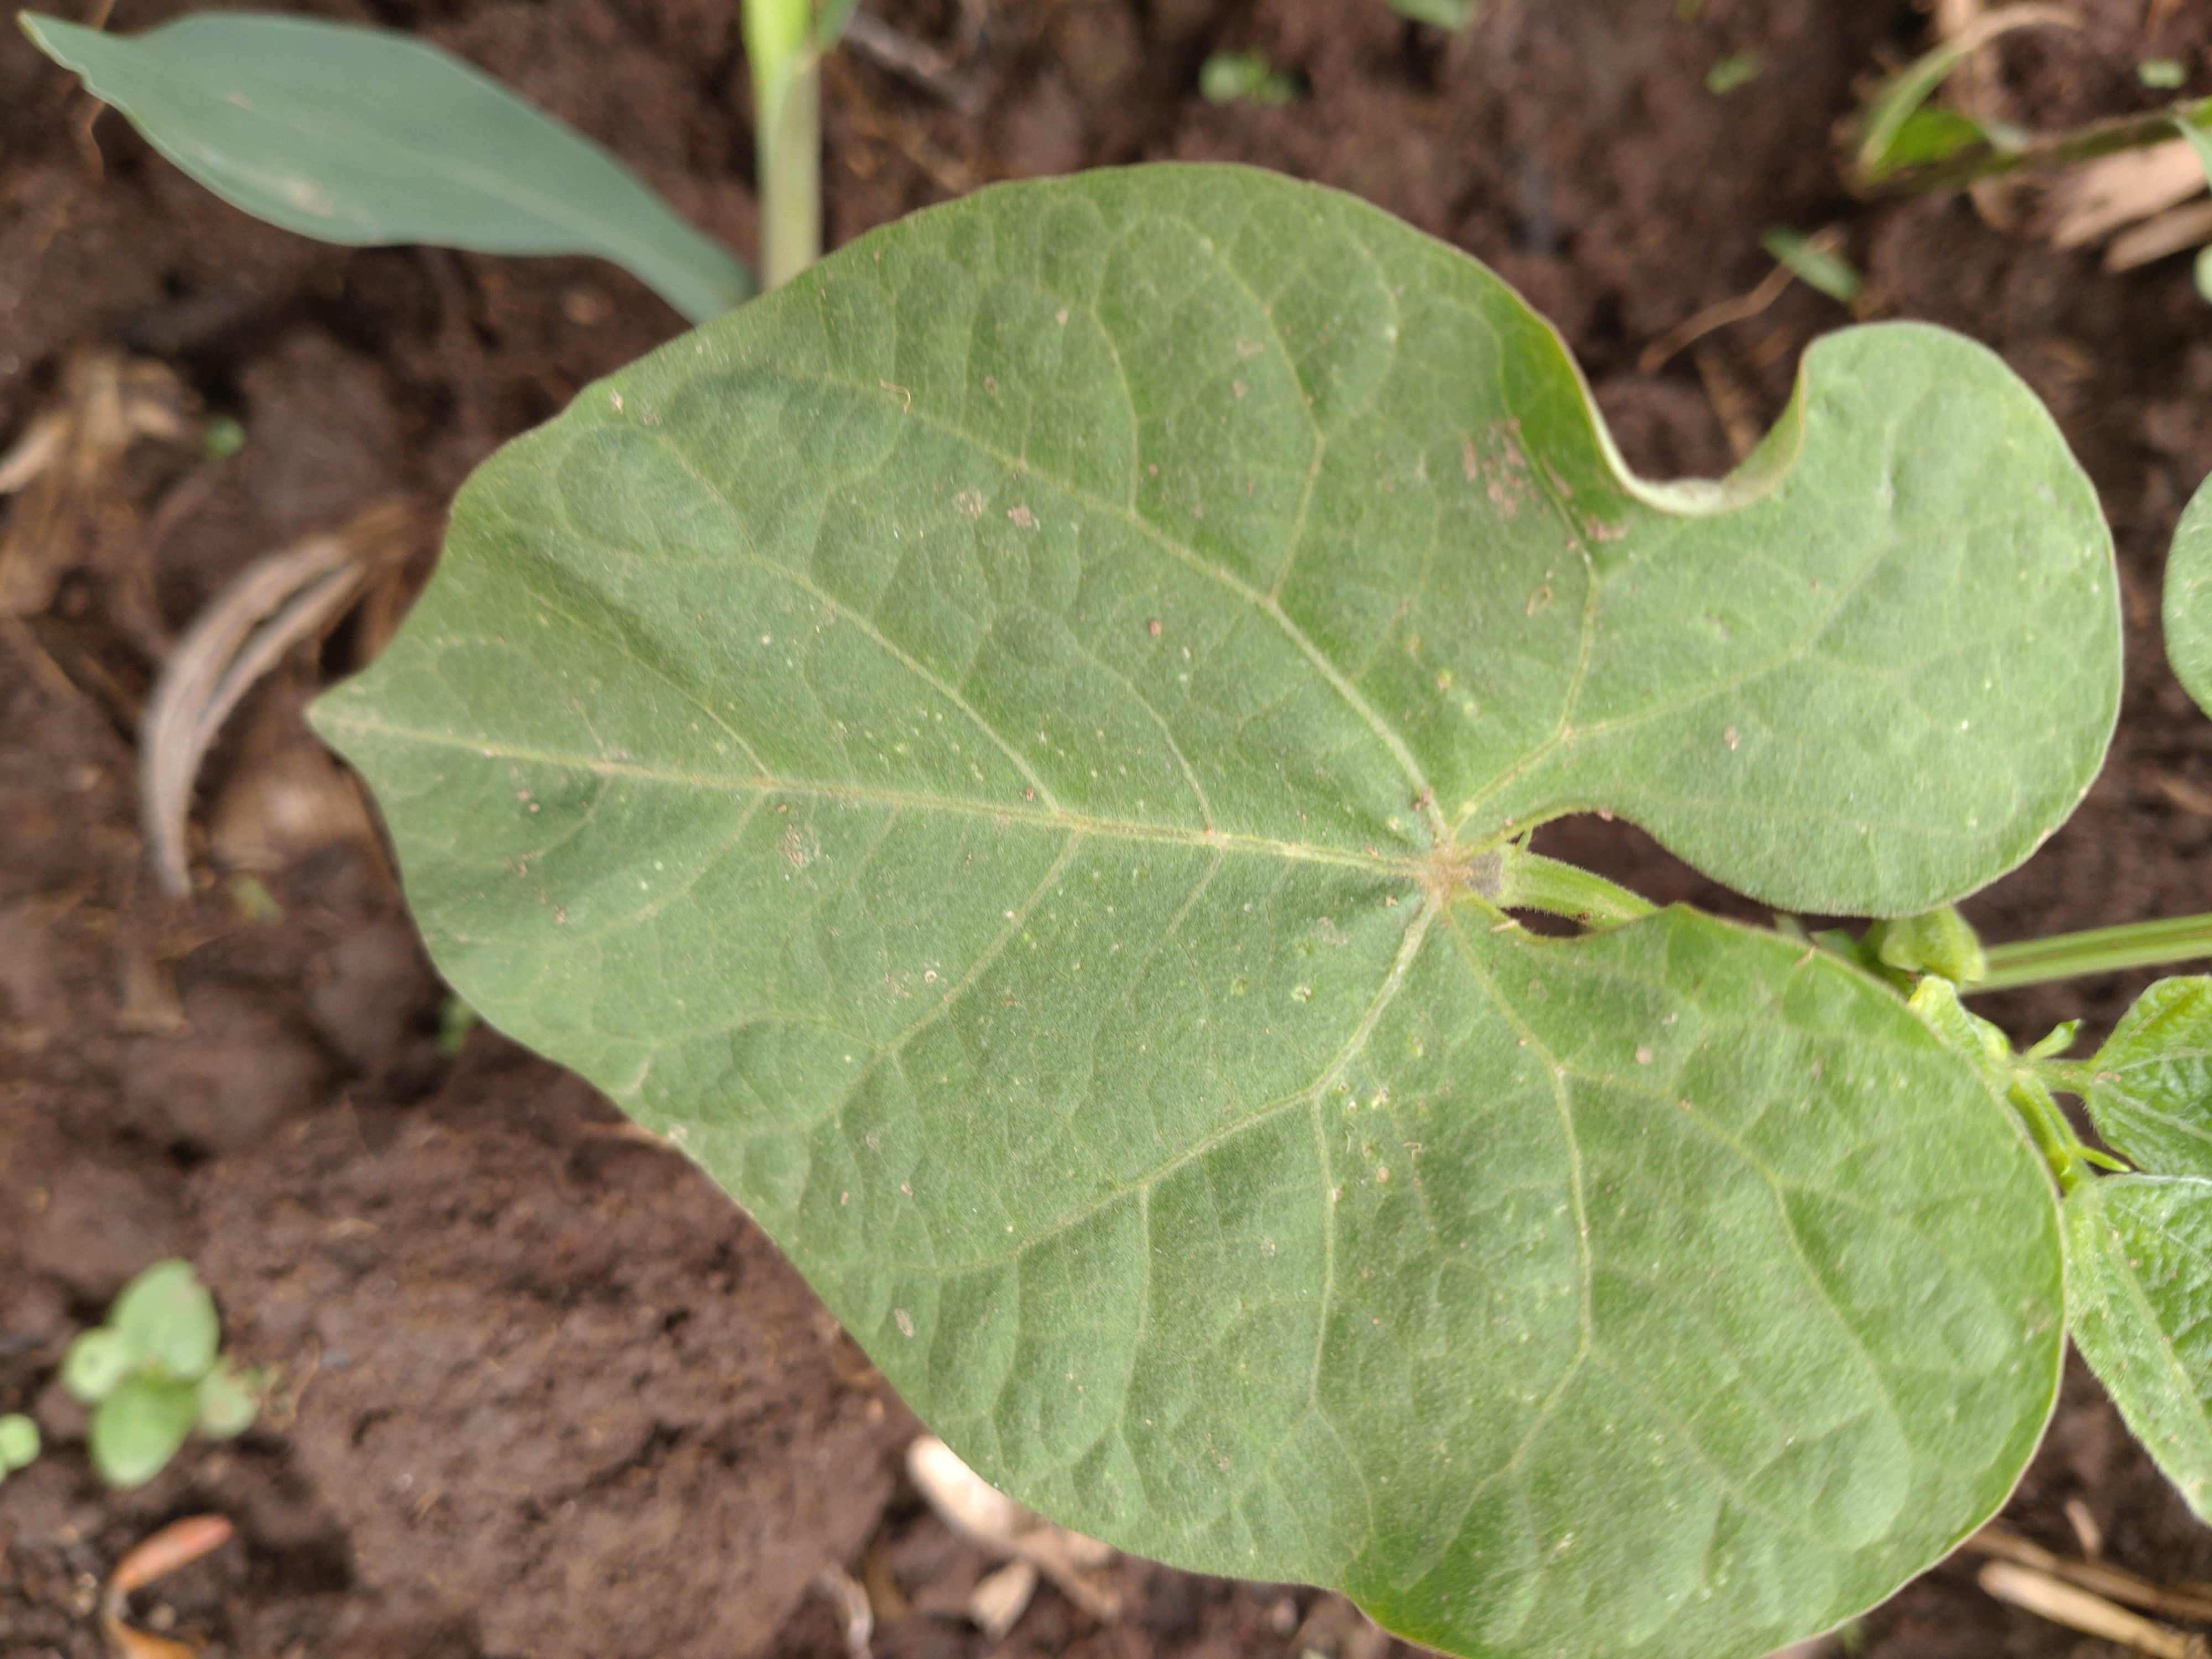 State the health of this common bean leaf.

healthy
